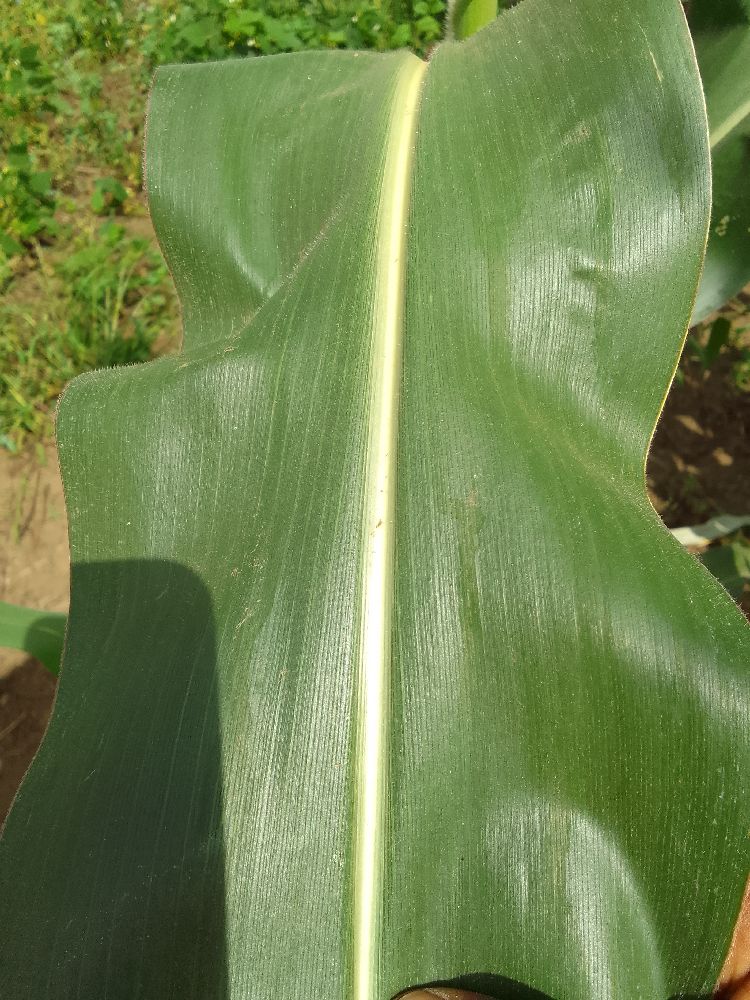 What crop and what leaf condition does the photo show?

maize, healthy
